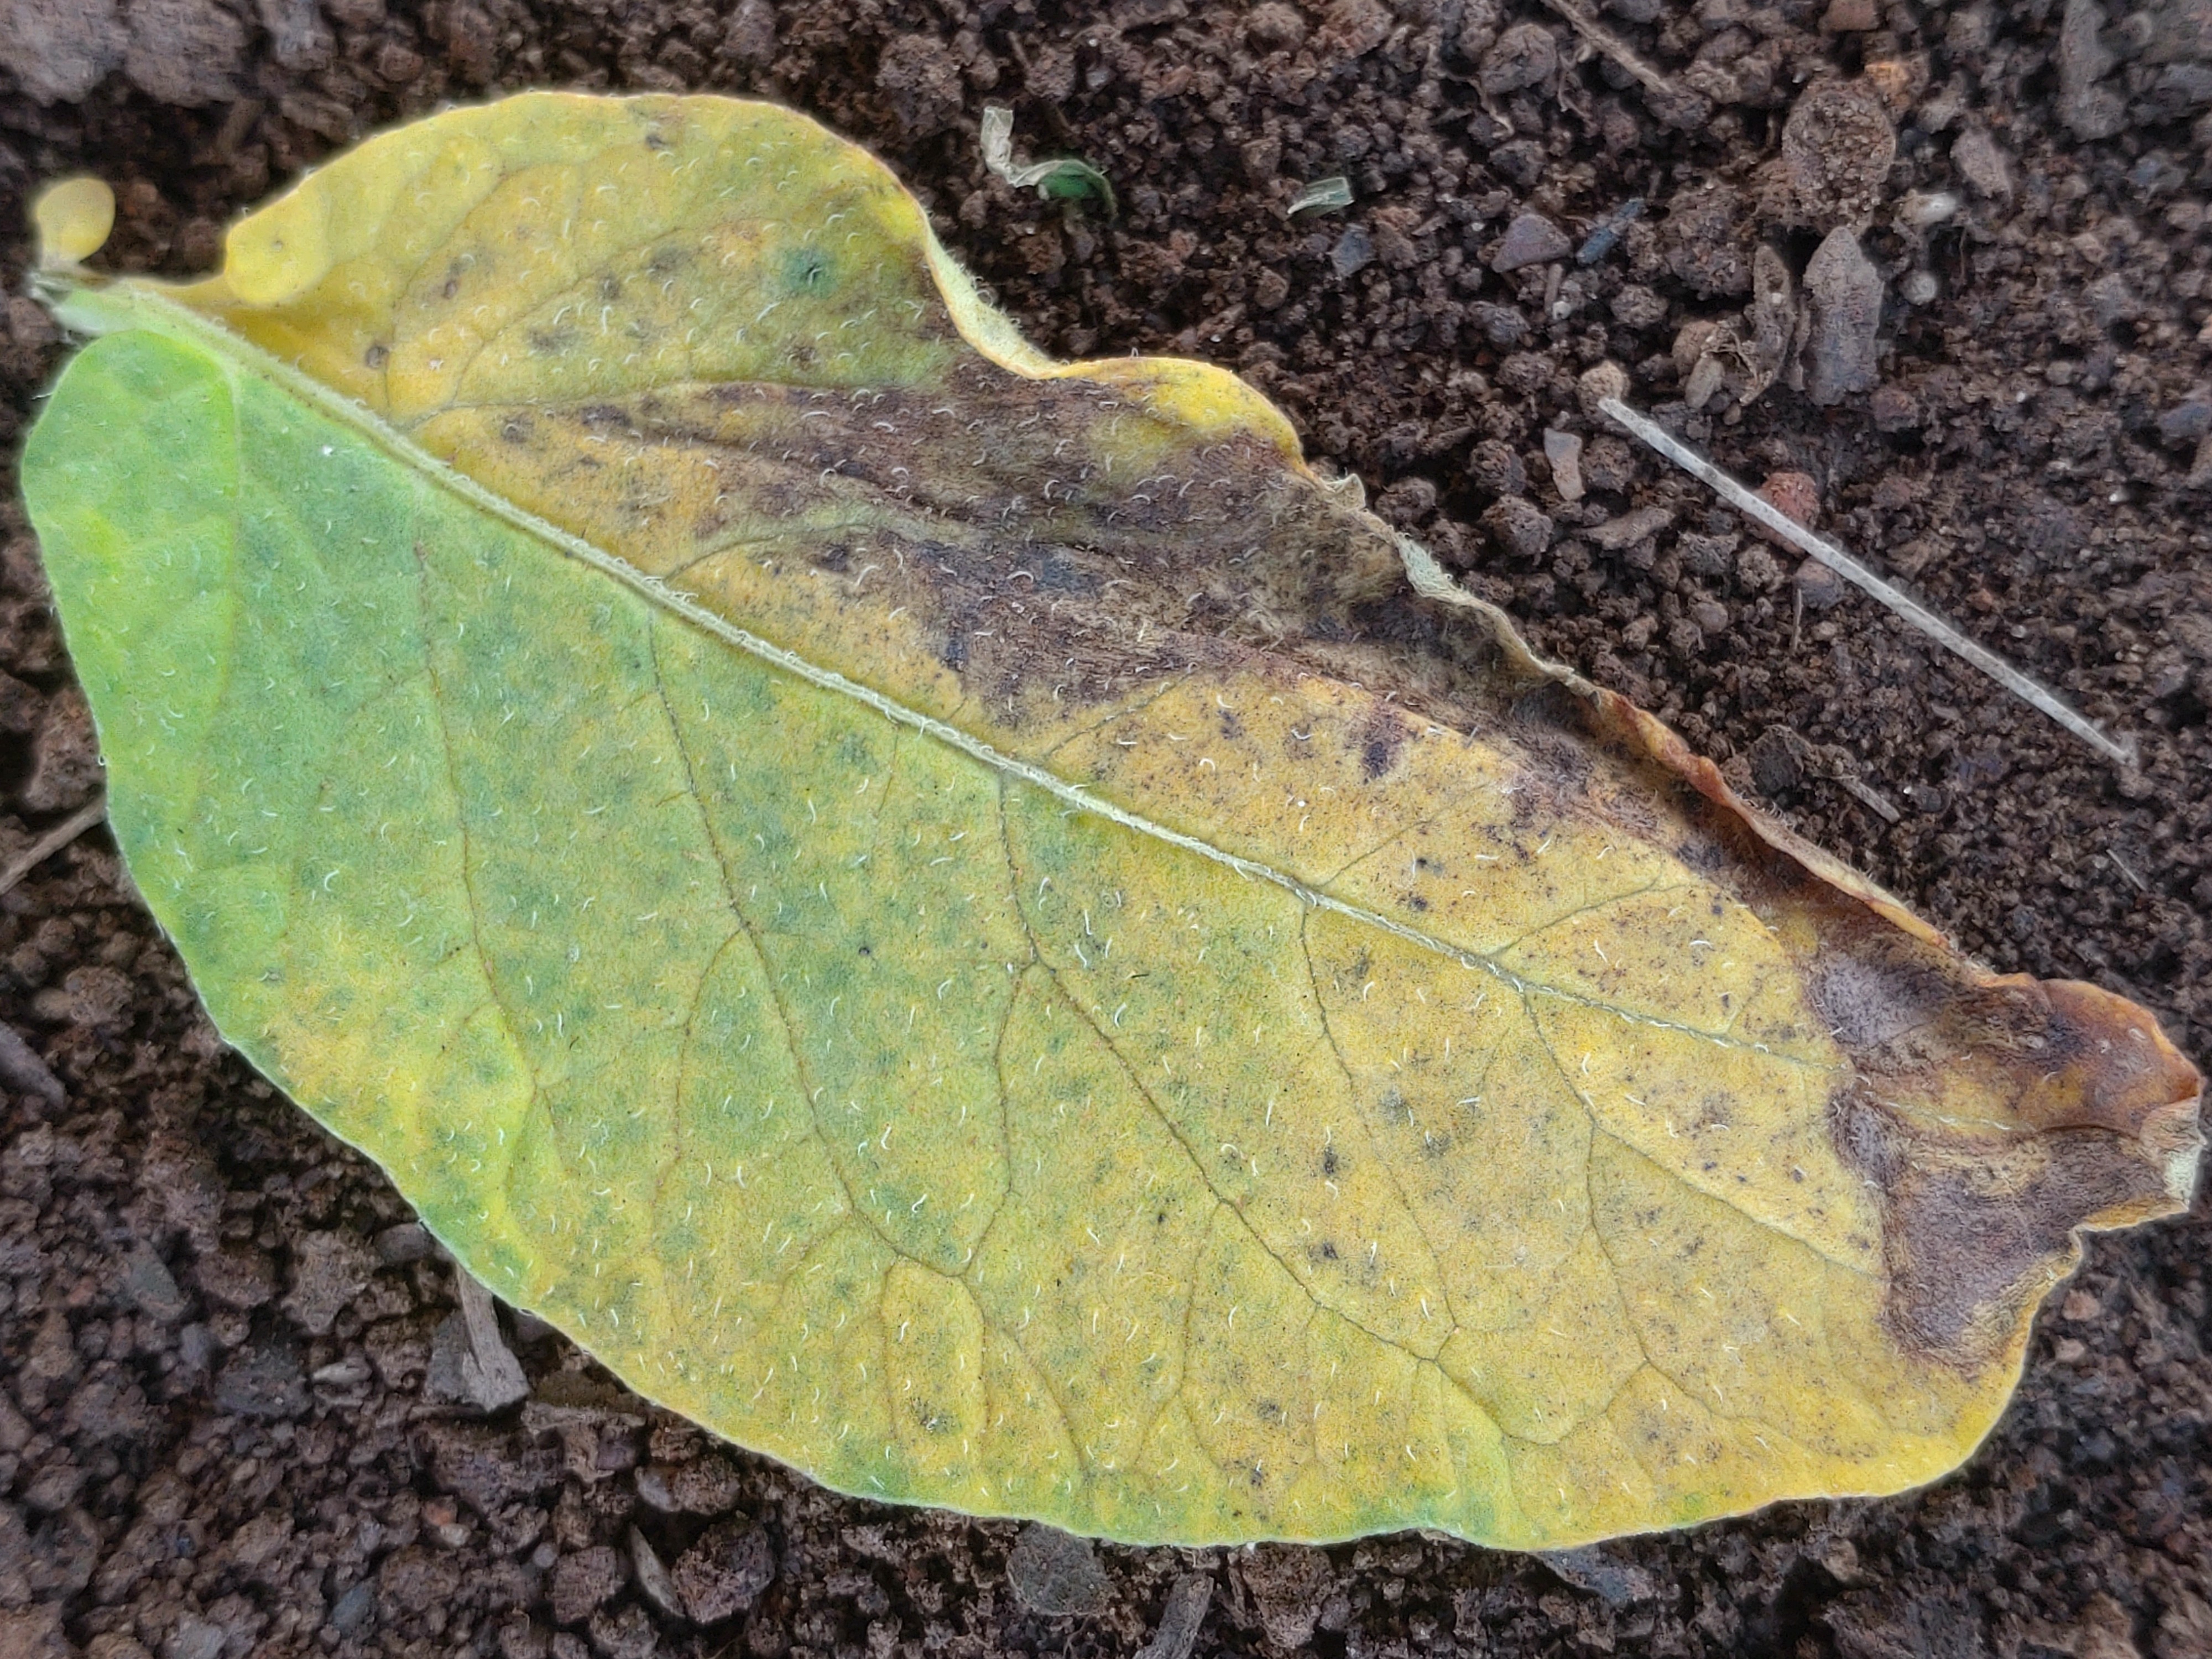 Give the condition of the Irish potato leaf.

late blight
